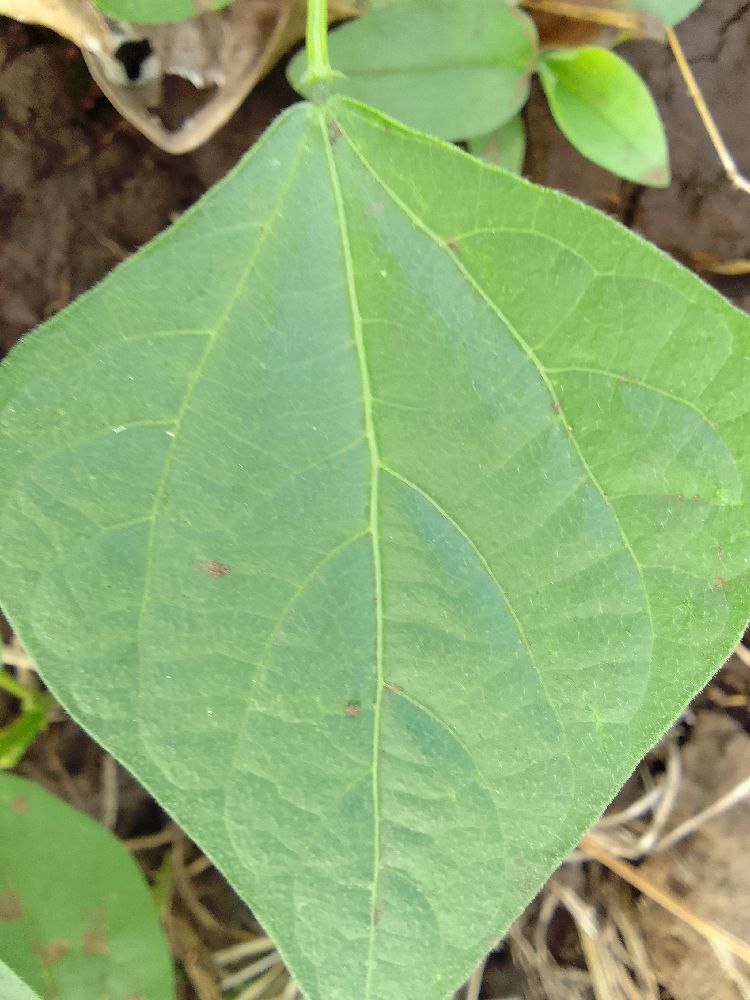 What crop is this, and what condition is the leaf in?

common bean, healthy
